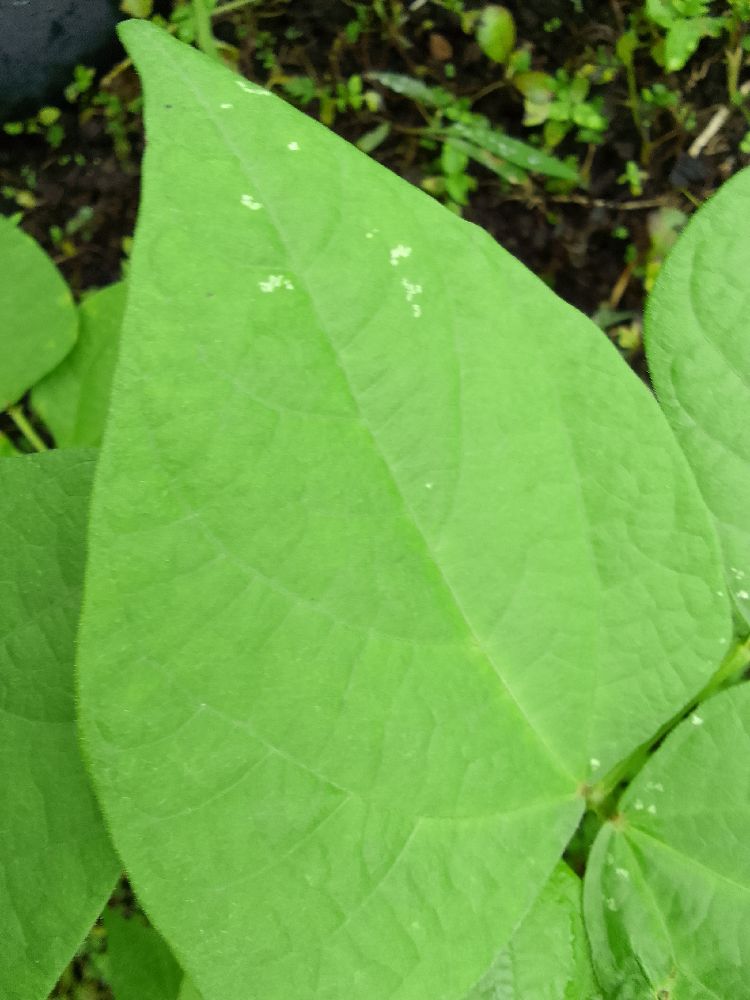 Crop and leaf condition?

common bean, healthy
